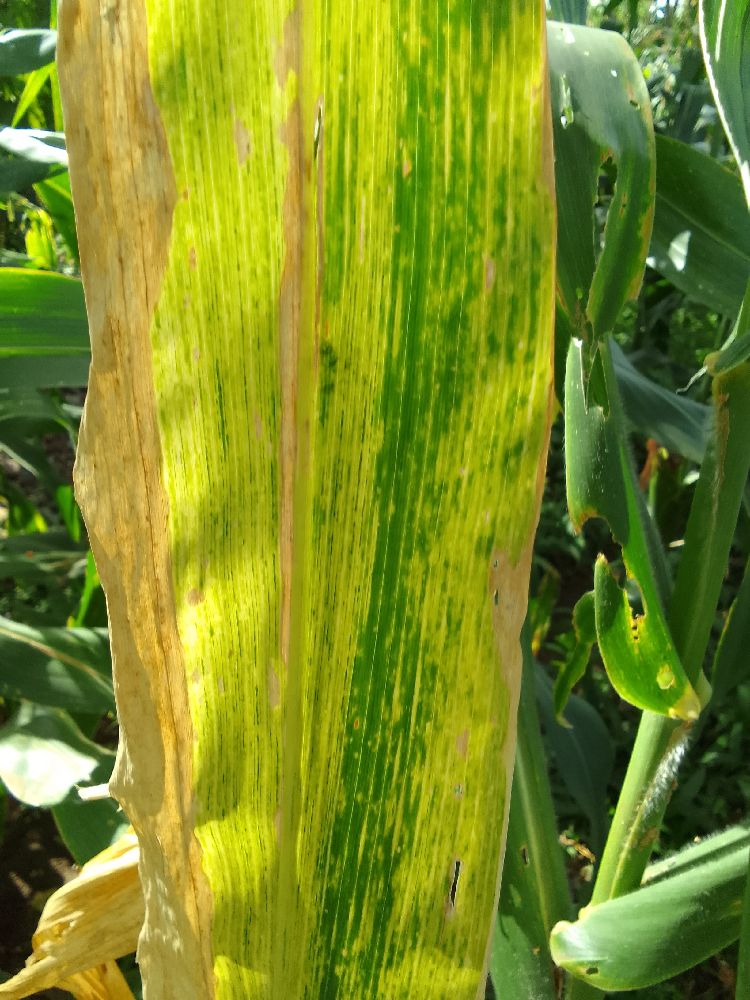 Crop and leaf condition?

maize, maize lethal necrosis
